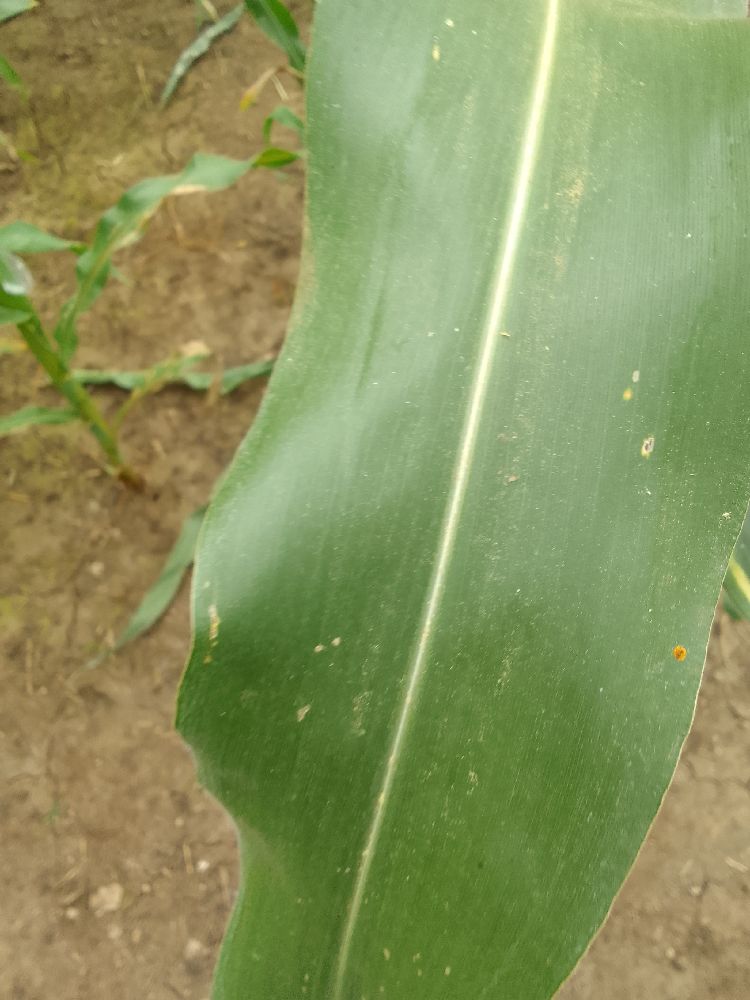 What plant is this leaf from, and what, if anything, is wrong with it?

maize, healthy
